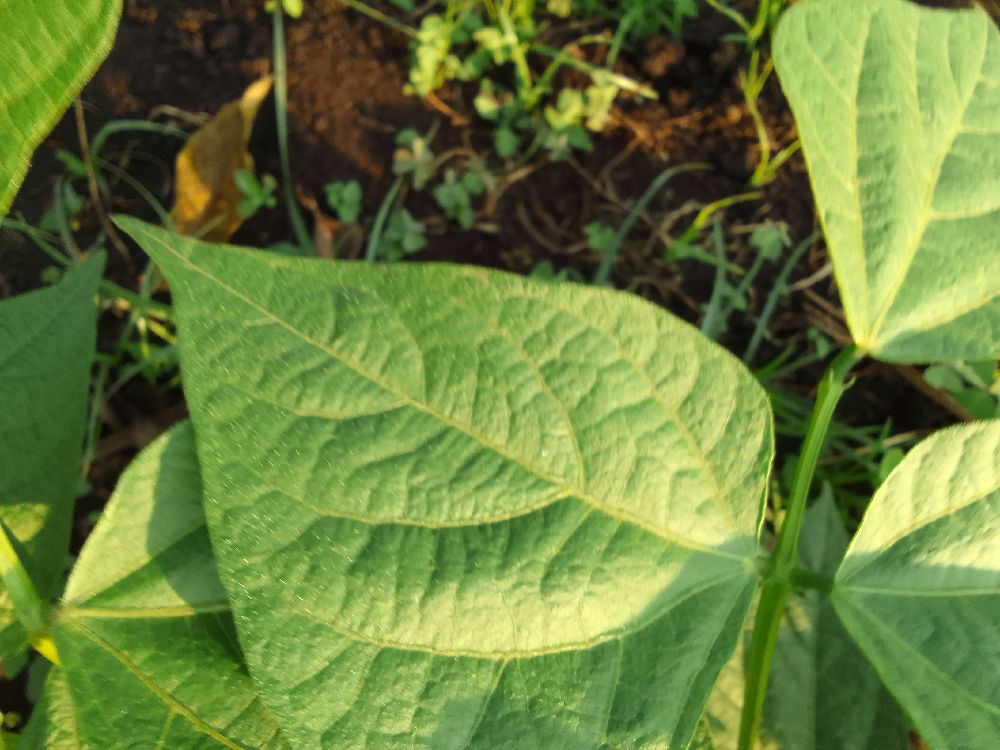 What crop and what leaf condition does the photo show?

common bean, healthy
